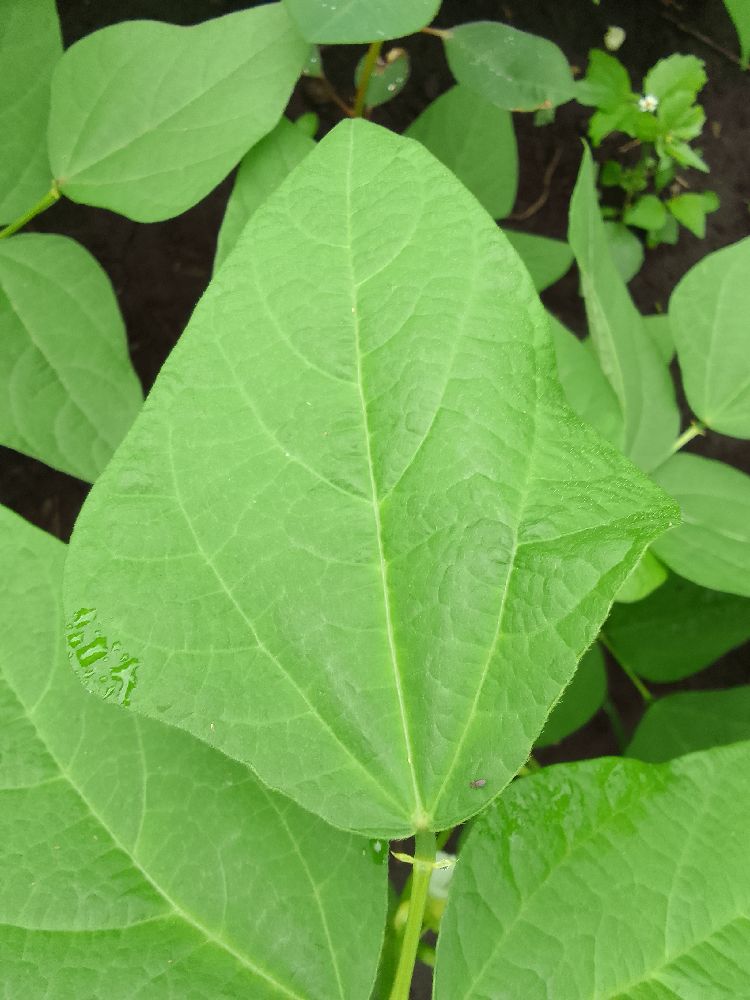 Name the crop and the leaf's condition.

common bean, healthy
